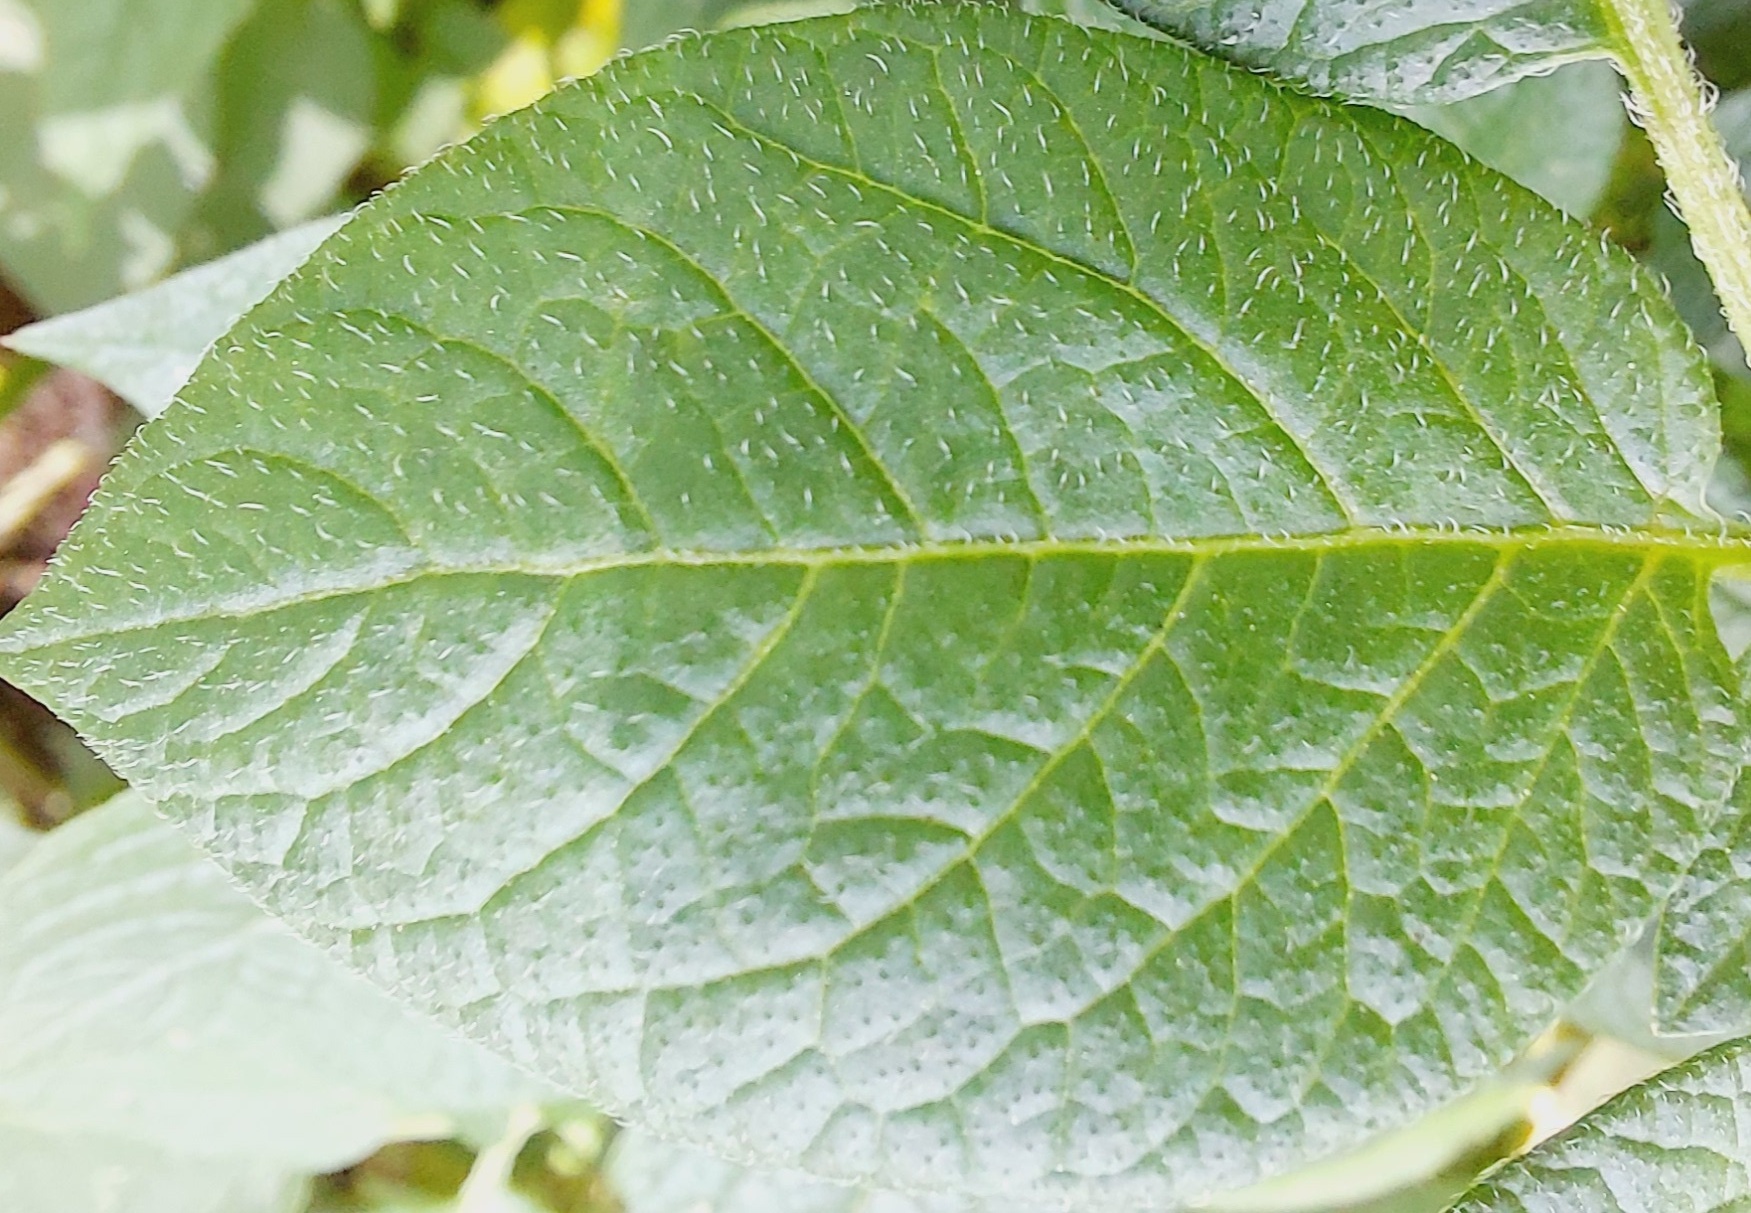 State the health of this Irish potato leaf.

healthy
